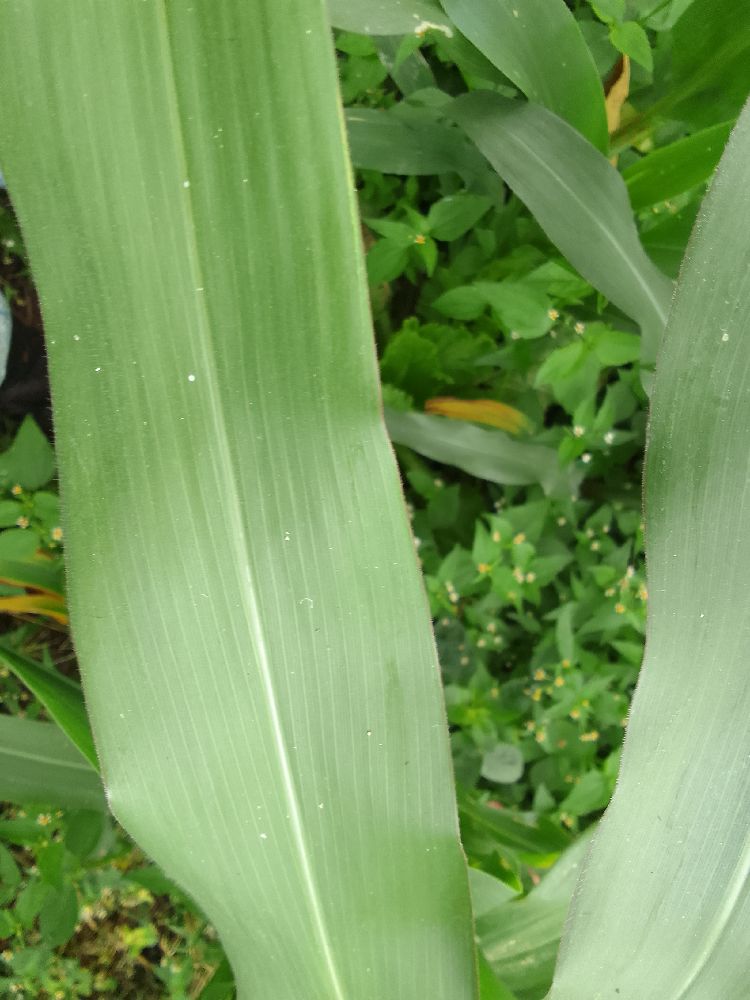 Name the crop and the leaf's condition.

maize, healthy
